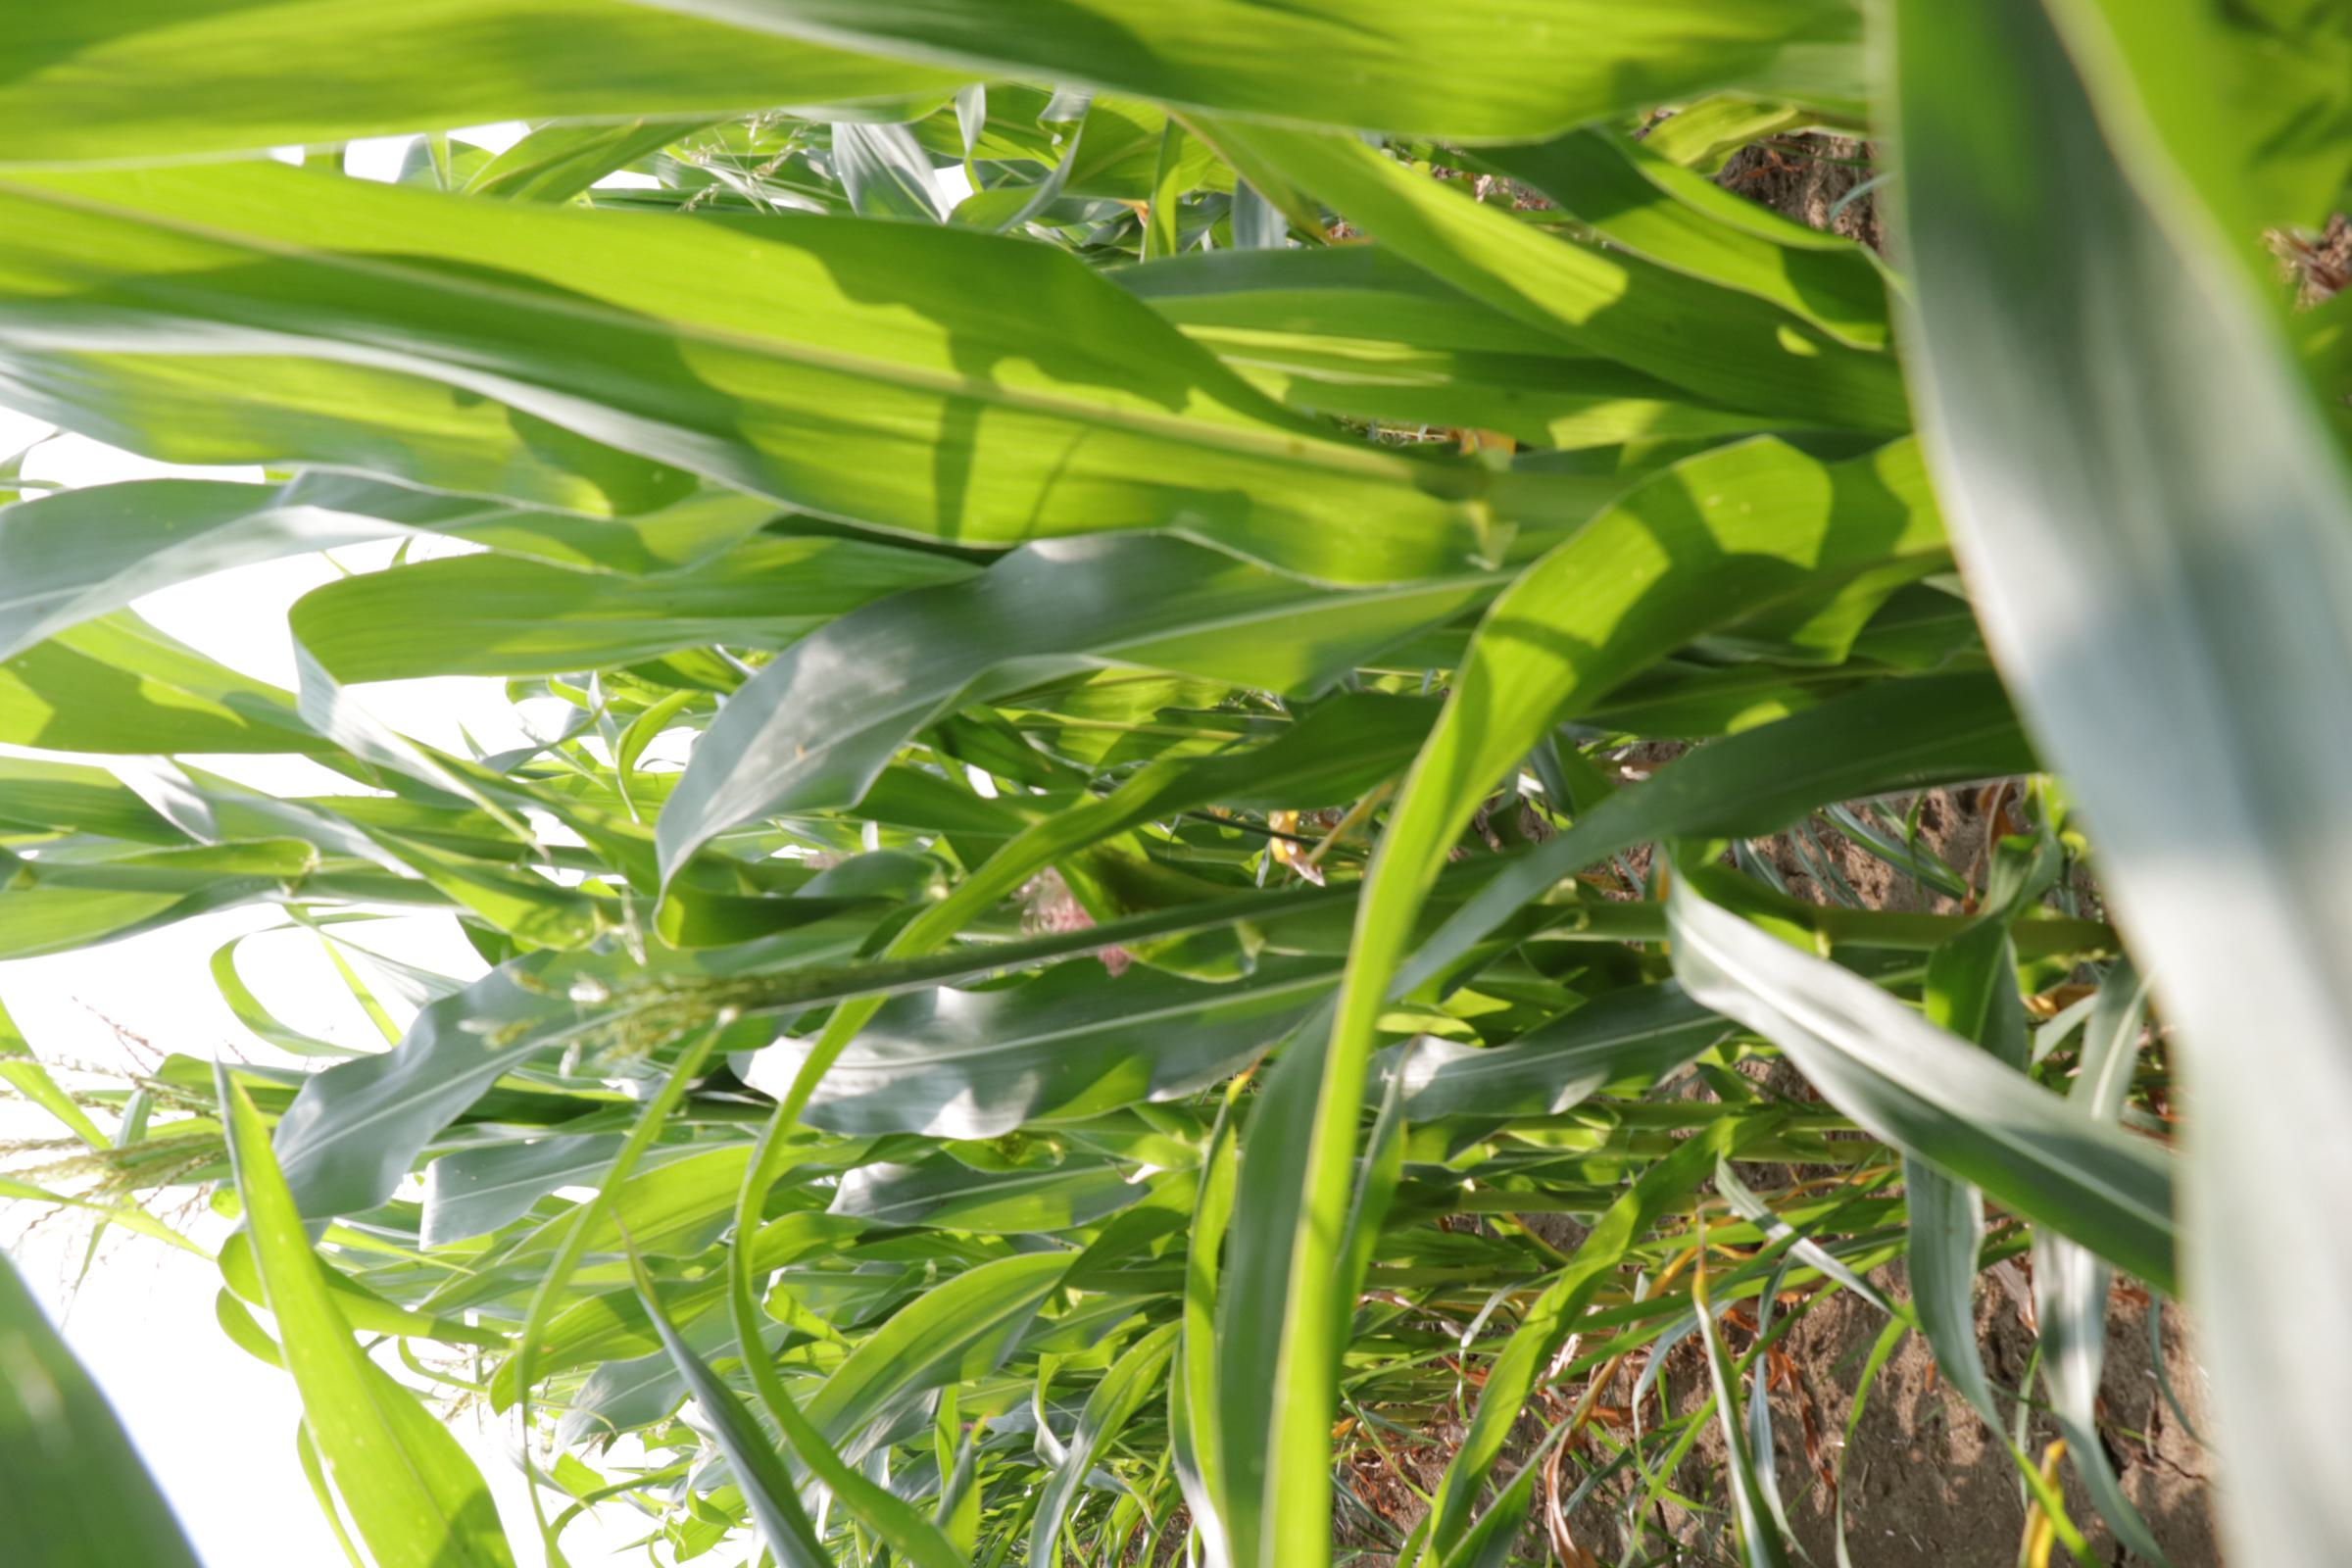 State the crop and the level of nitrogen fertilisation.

maize, full nitrogen fertilisation
